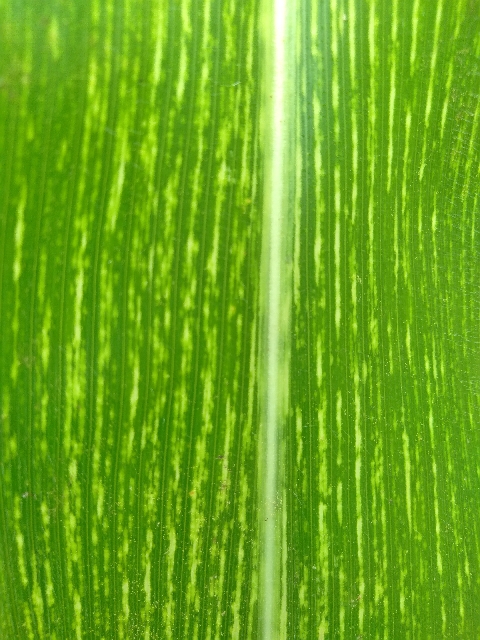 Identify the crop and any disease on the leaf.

maize, maize streak virus
